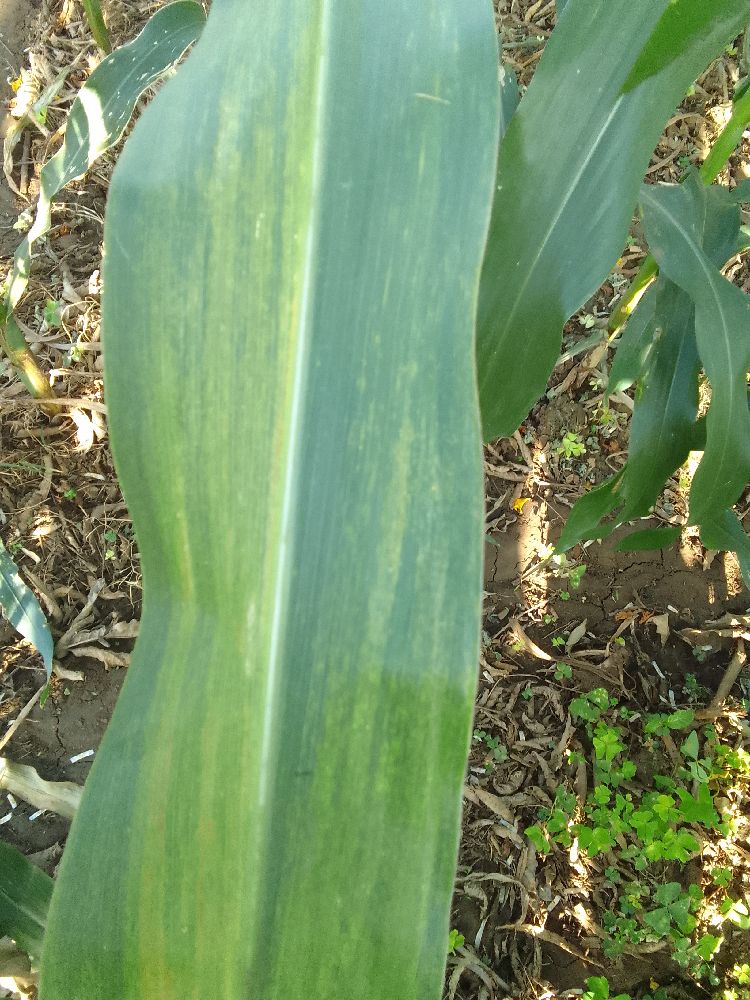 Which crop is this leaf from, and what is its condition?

maize, maize lethal necrosis
